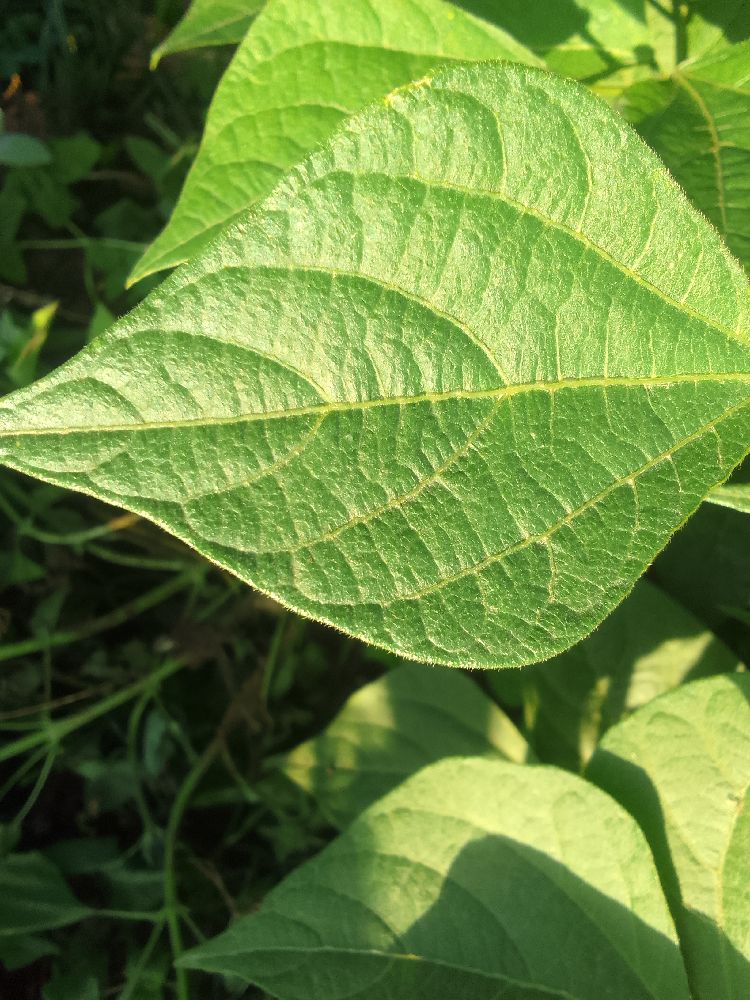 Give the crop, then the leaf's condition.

common bean, healthy
